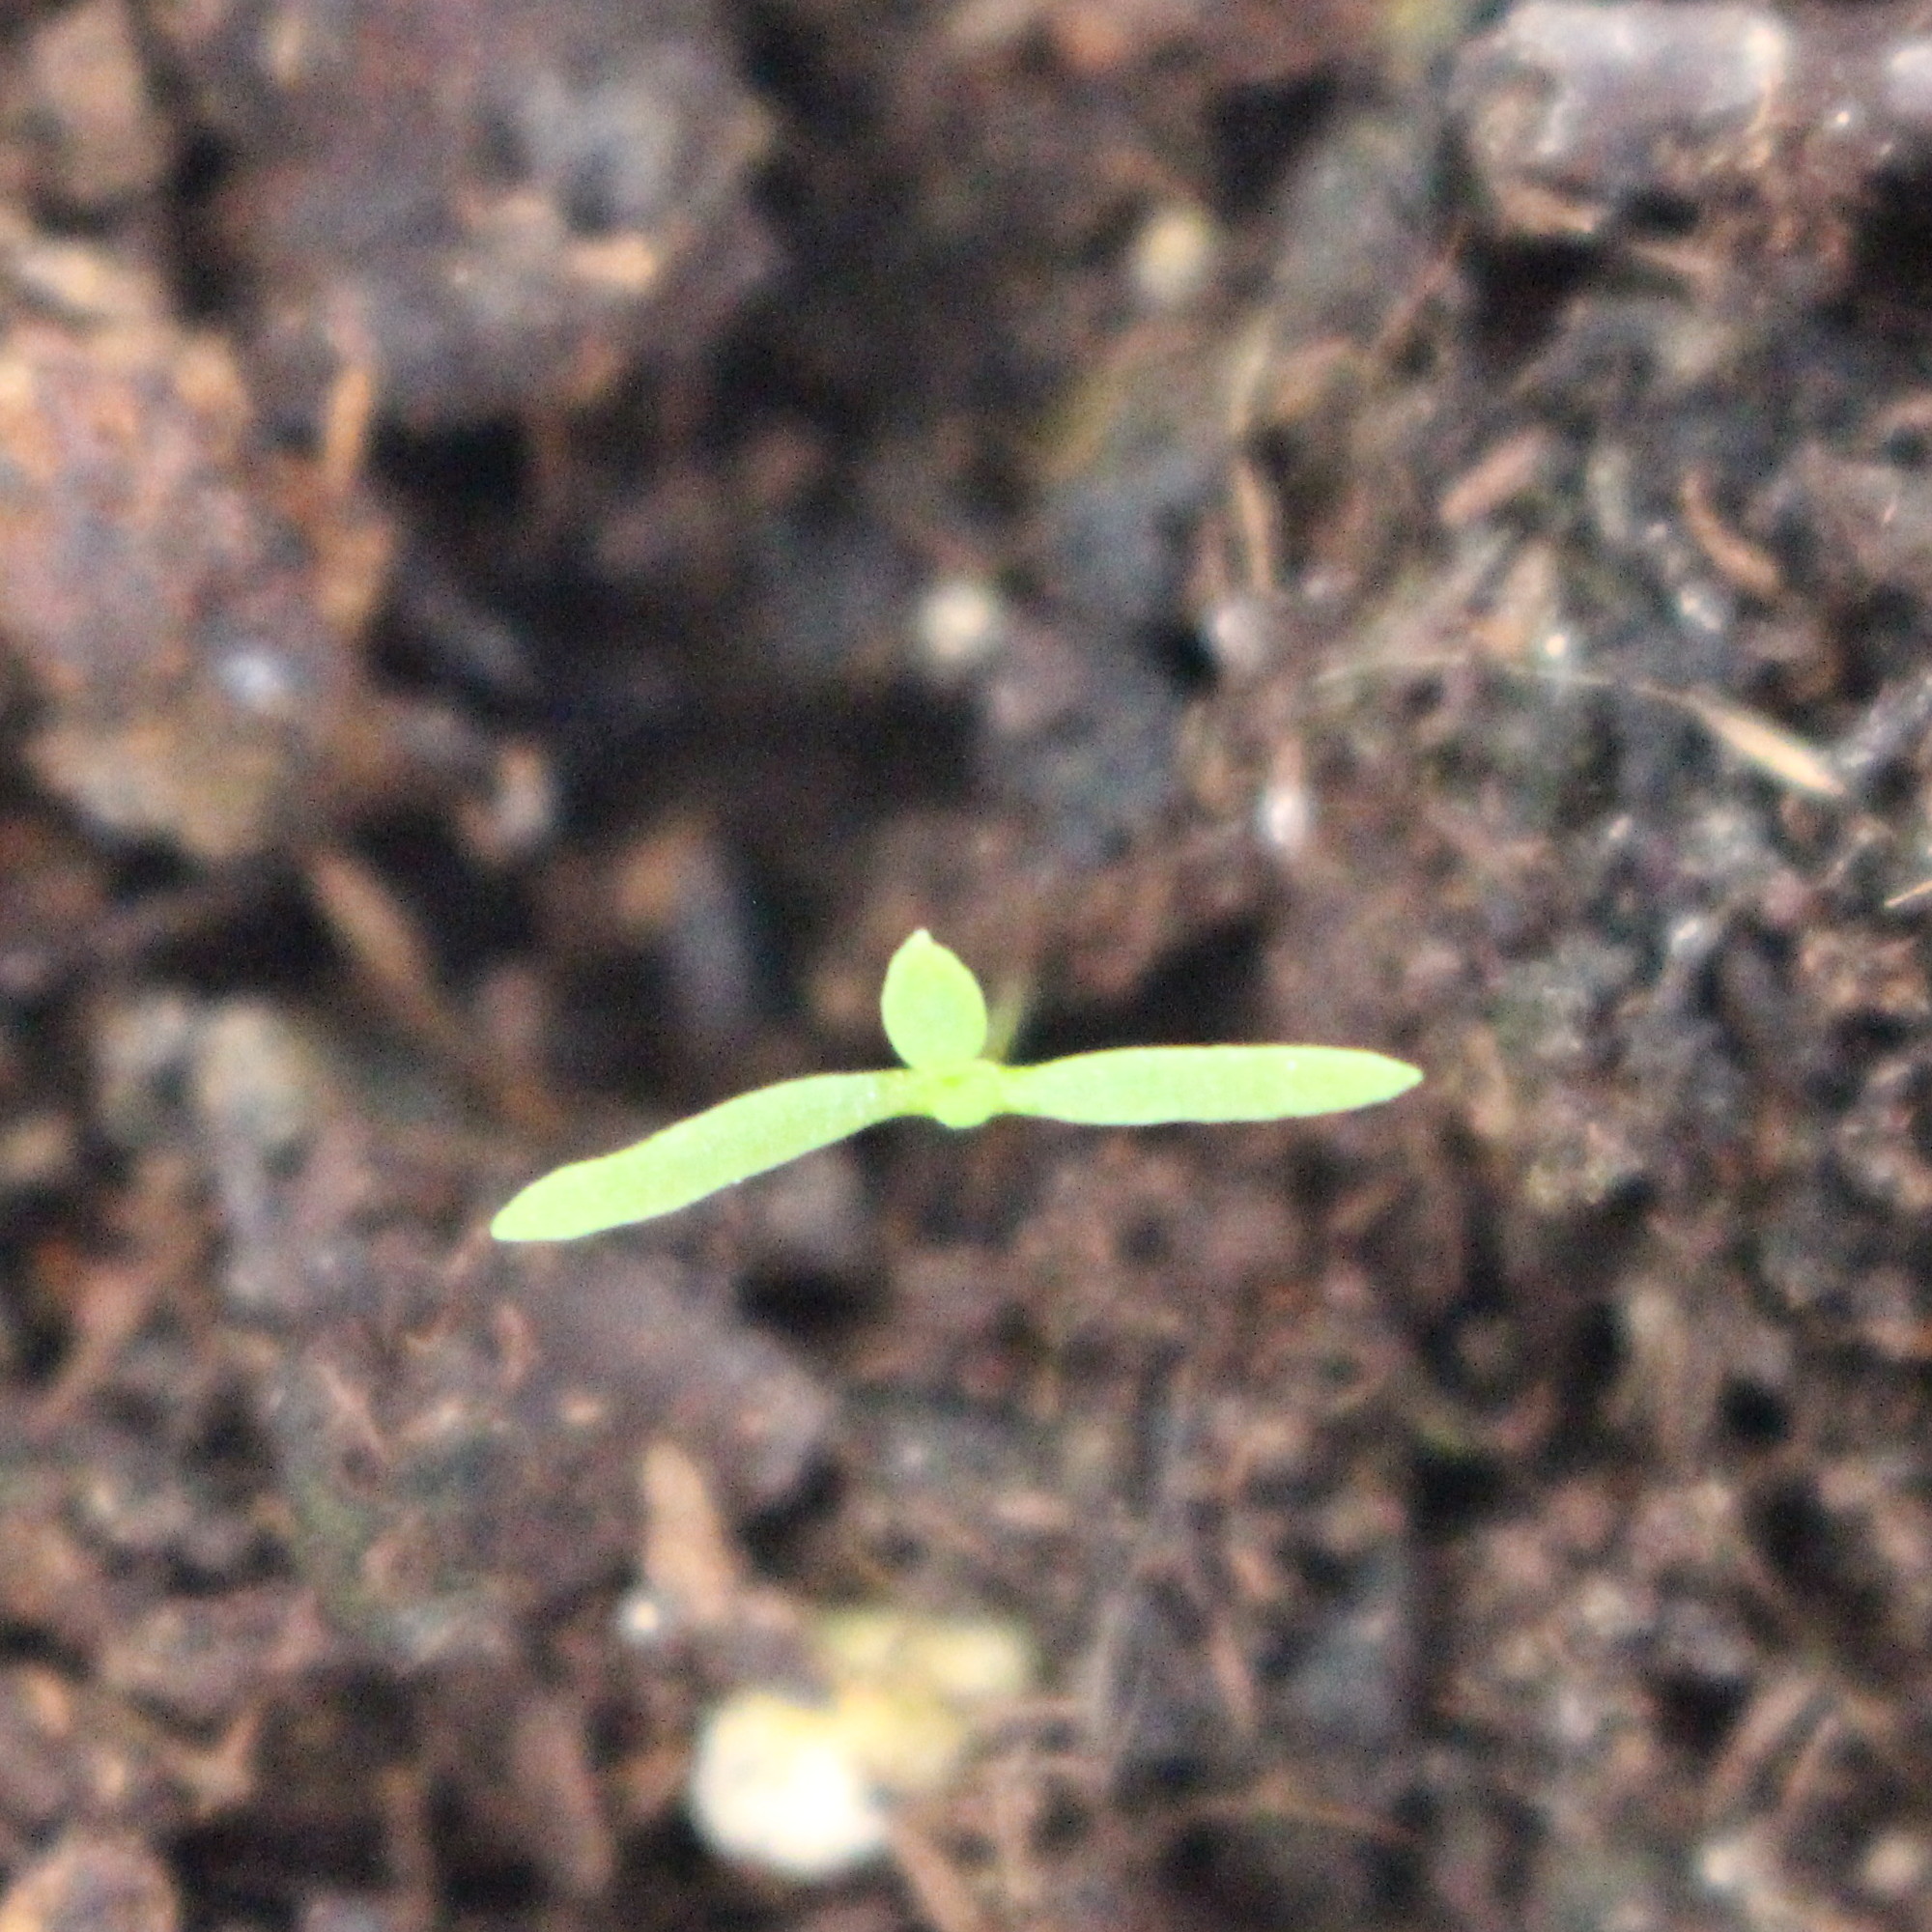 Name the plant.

Papaver rhoeas
